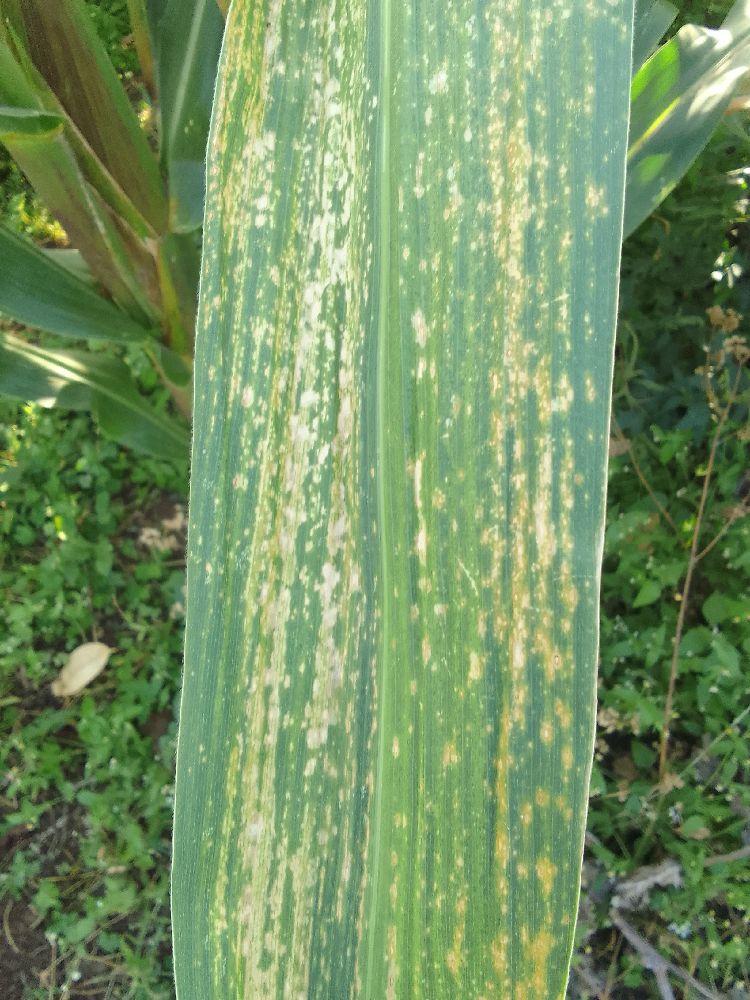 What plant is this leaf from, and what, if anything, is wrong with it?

maize, maize lethal necrosis
